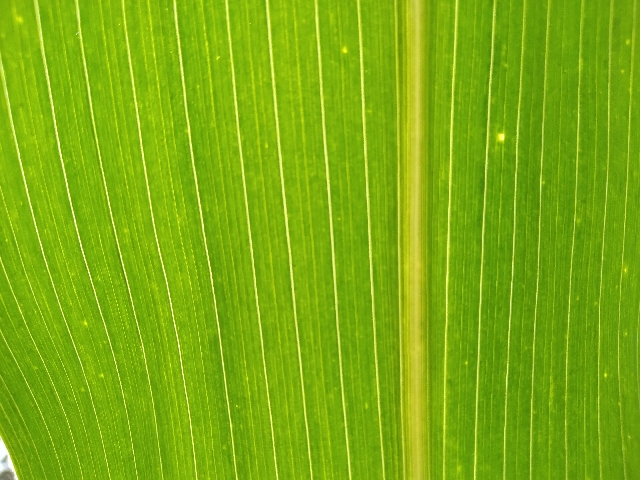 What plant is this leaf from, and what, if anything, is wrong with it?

maize, healthy
